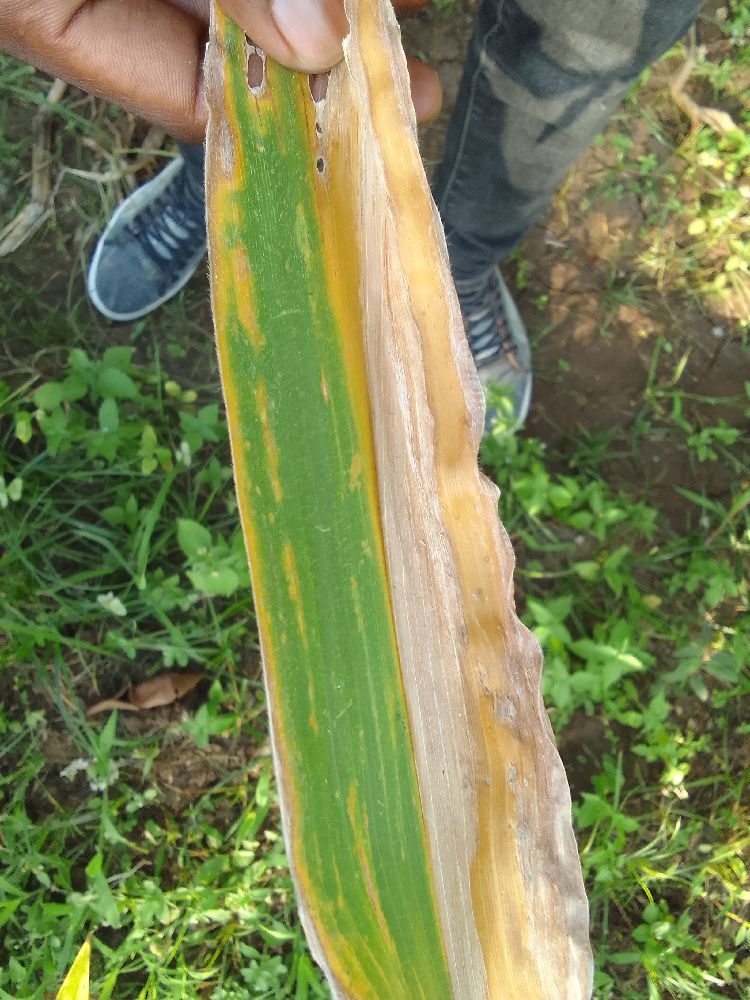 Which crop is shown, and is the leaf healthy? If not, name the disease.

maize, maize lethal necrosis
